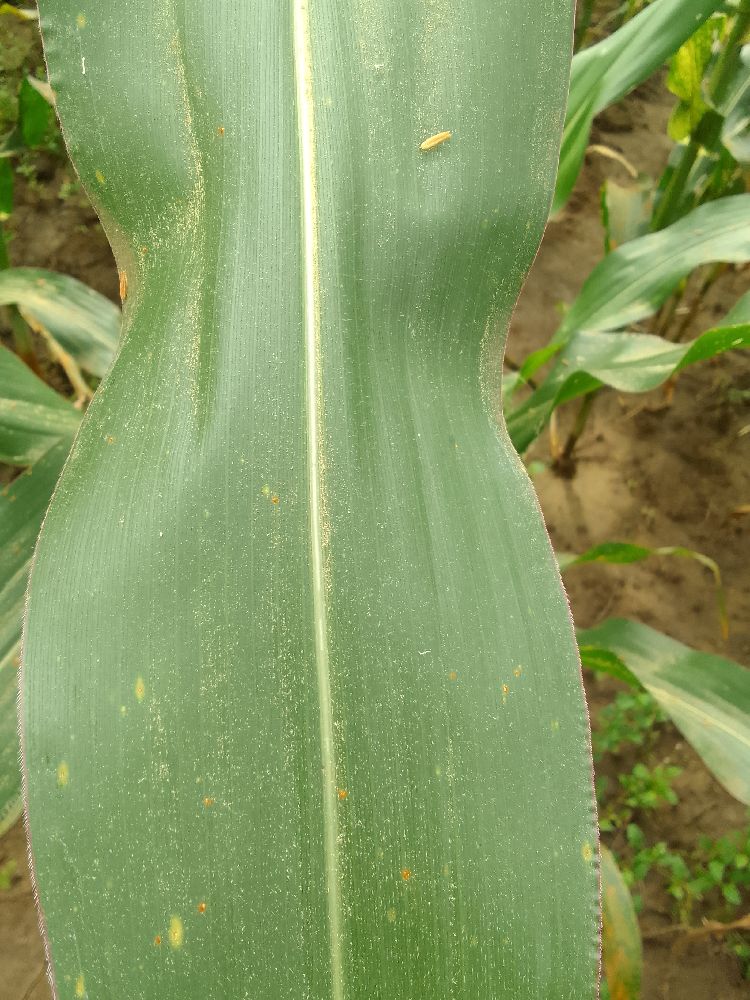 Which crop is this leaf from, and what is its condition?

maize, healthy
